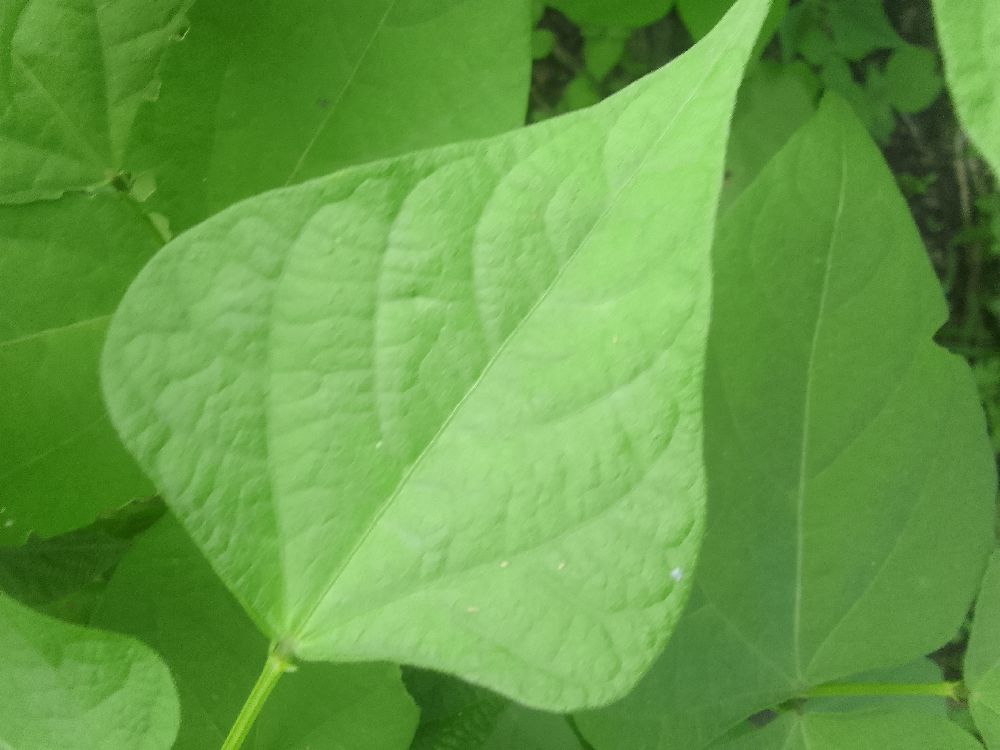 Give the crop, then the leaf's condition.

common bean, healthy
